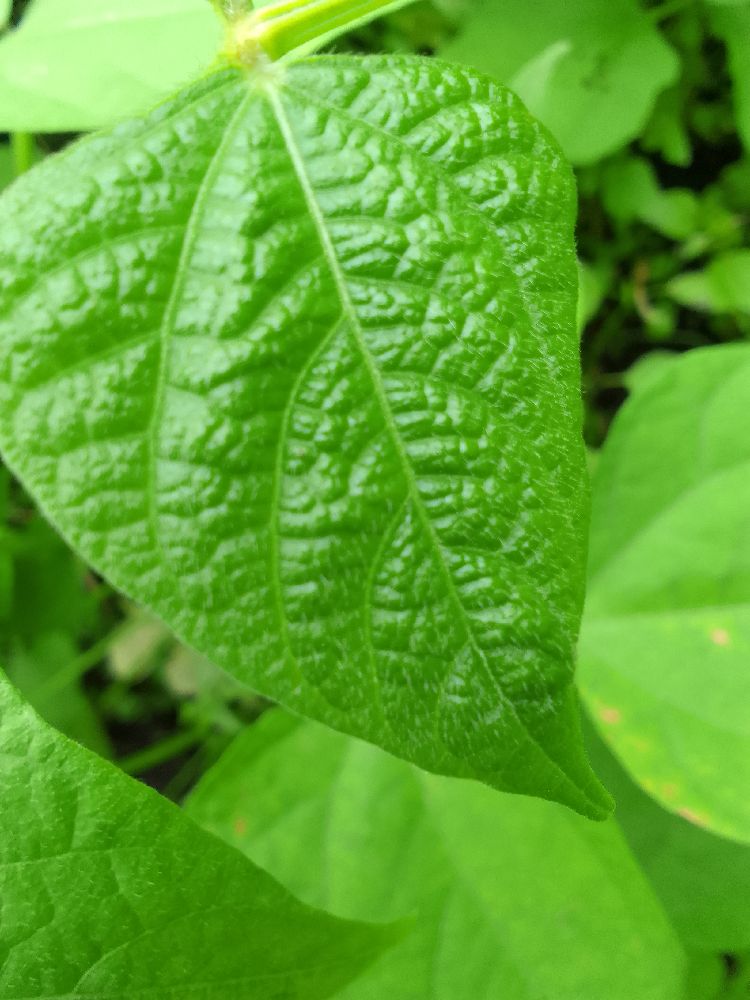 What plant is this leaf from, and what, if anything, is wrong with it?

common bean, healthy
